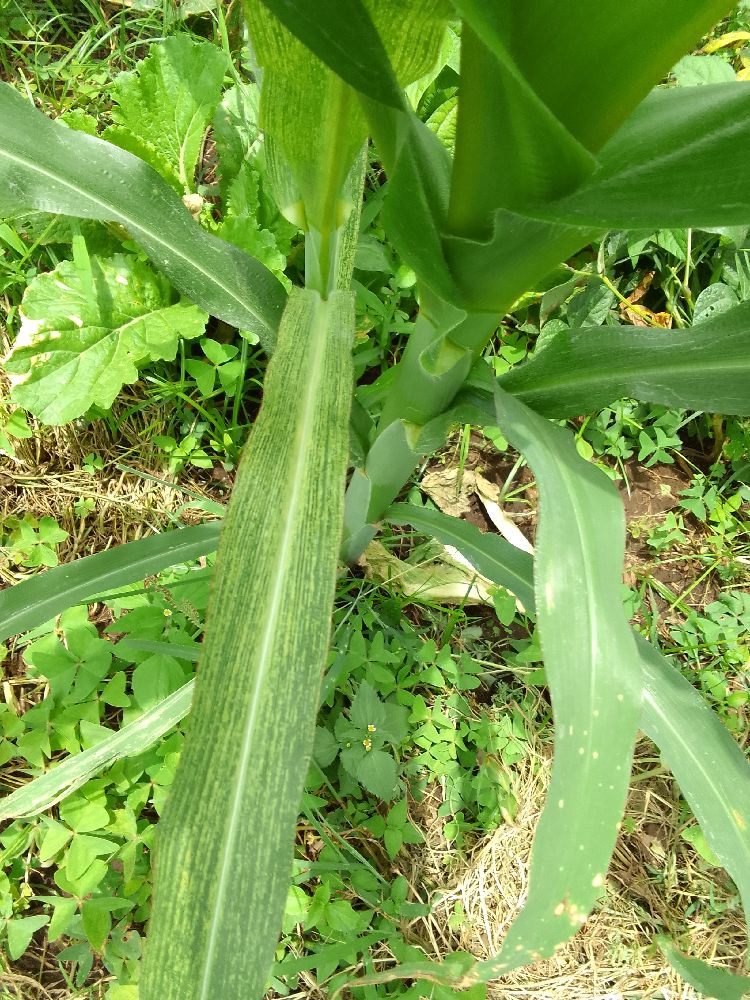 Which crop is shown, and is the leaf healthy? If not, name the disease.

maize, maize streak virus
